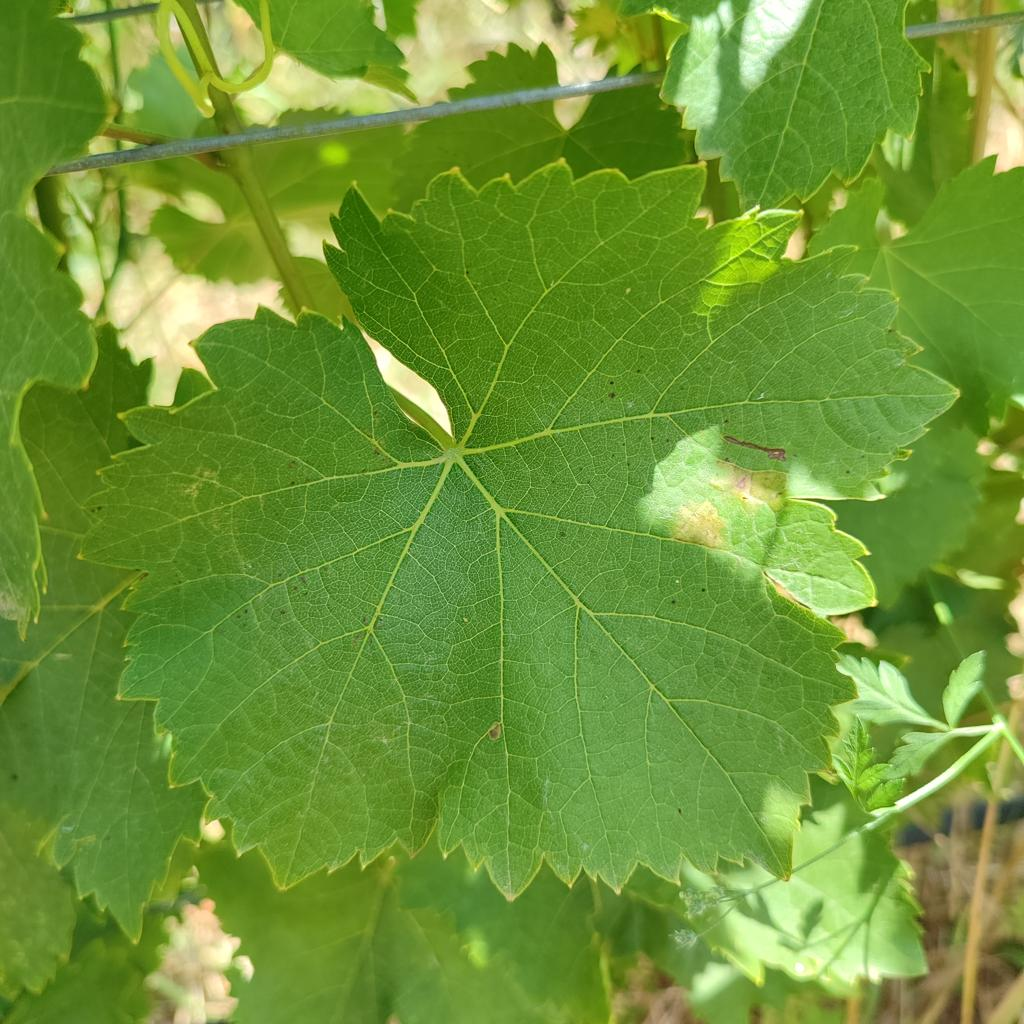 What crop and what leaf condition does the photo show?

grapevine, downy mildew
